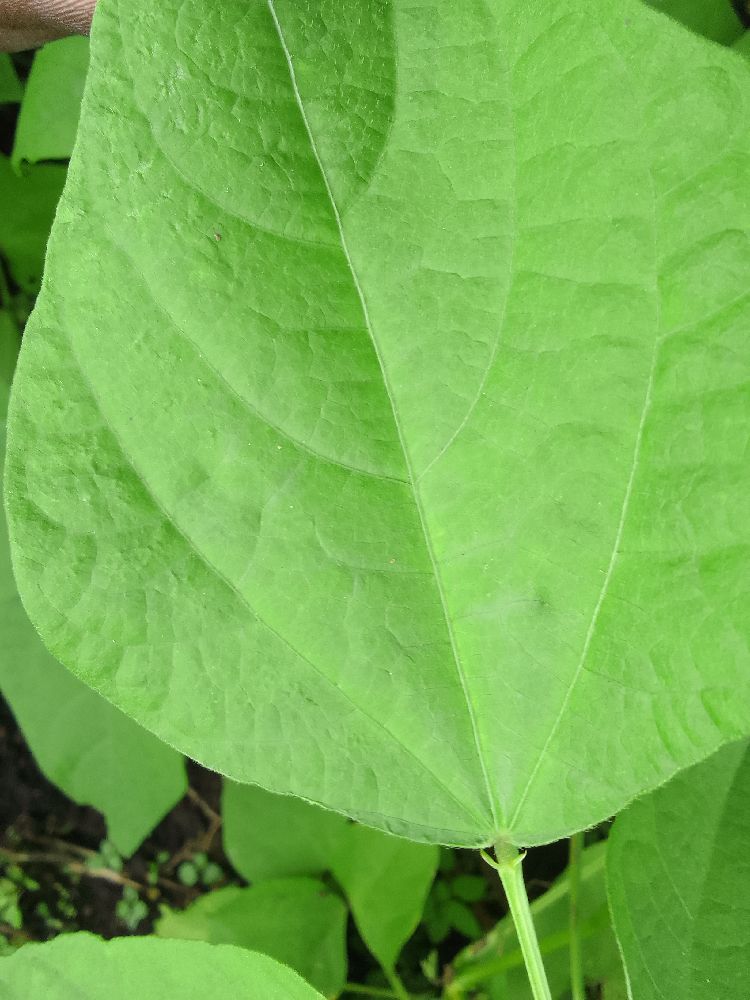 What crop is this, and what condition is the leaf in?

common bean, healthy
